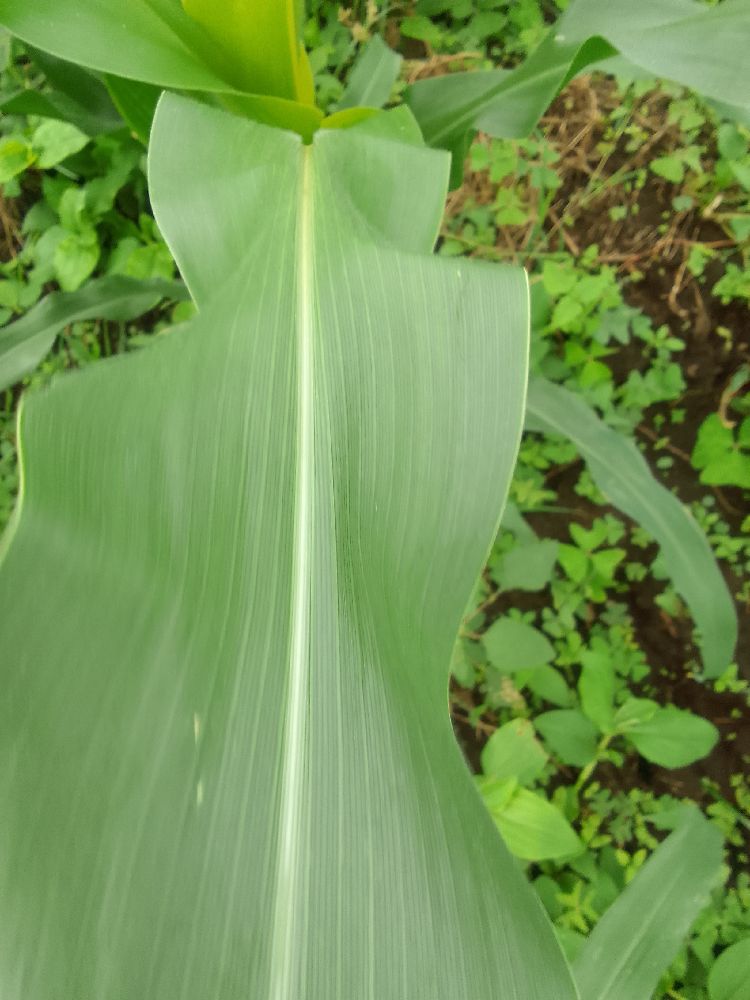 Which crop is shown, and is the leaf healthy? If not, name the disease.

maize, healthy
